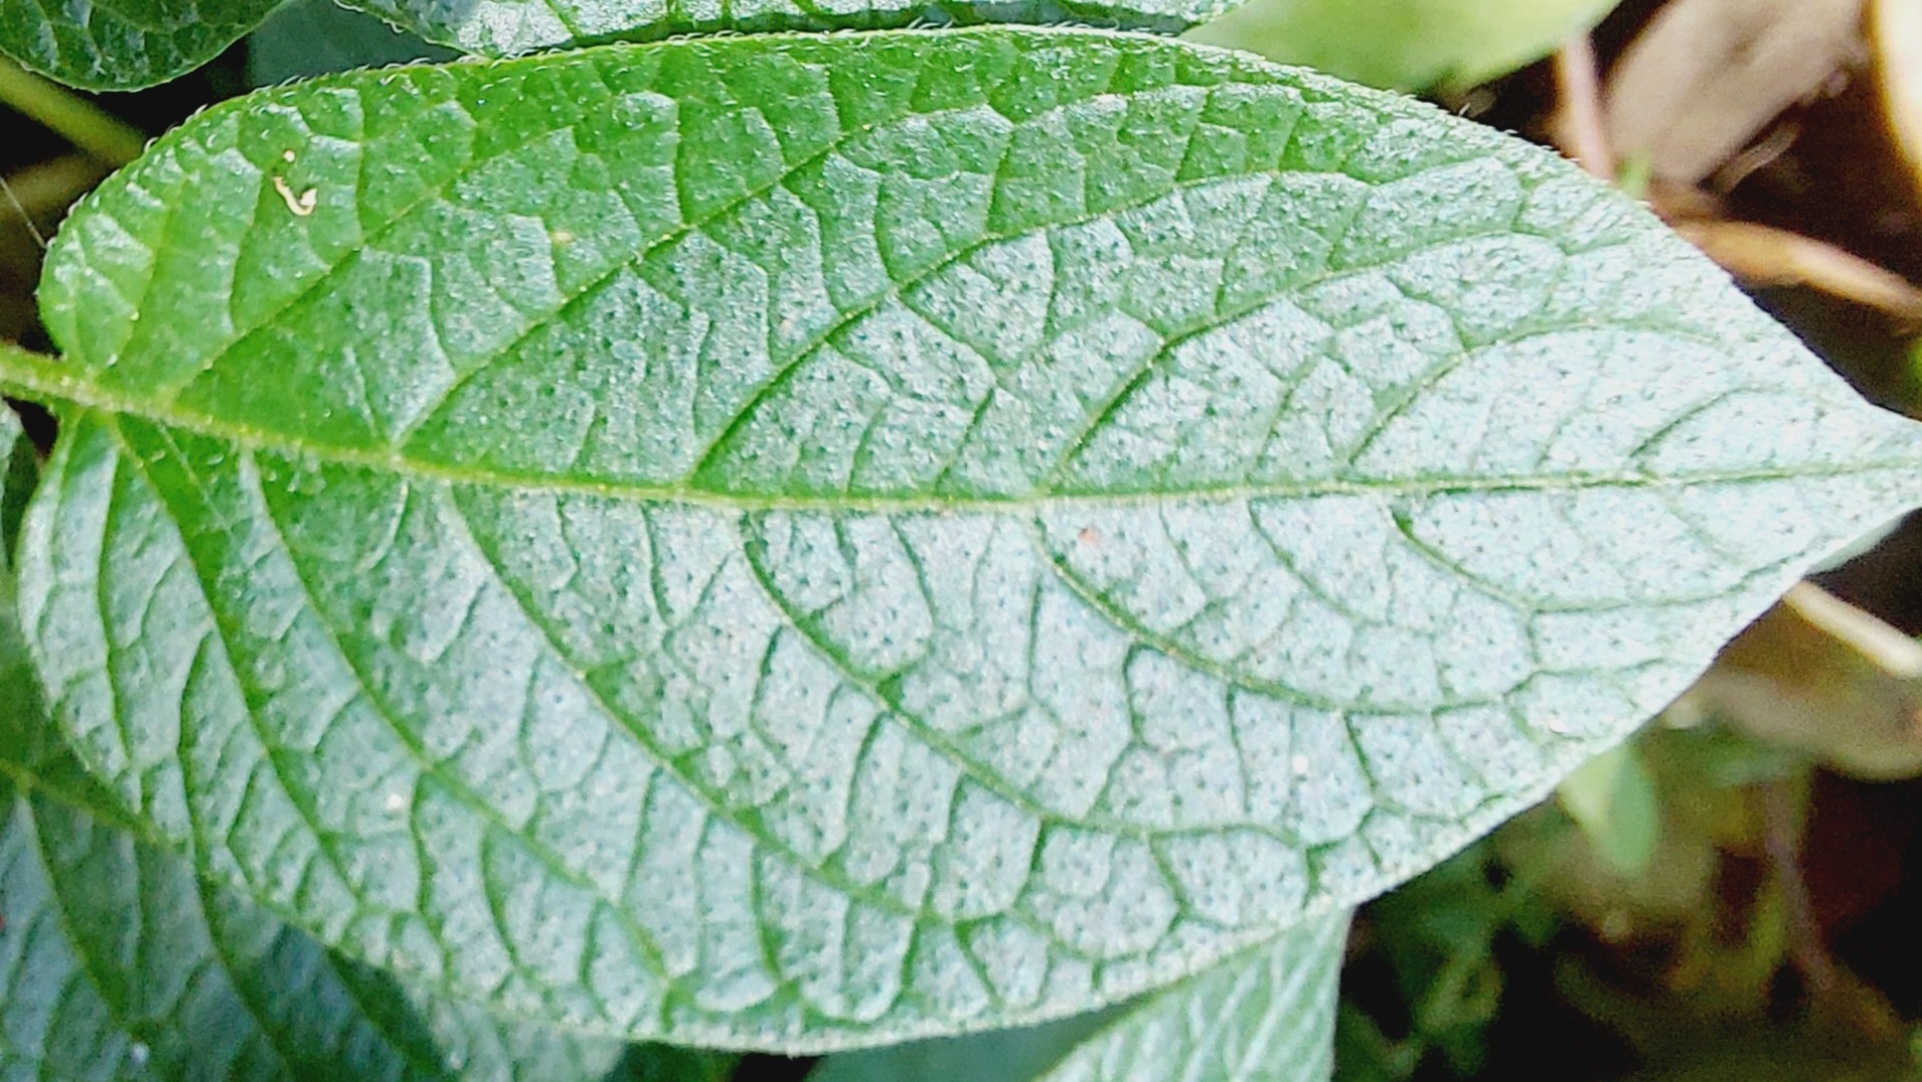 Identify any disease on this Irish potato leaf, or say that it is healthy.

healthy
